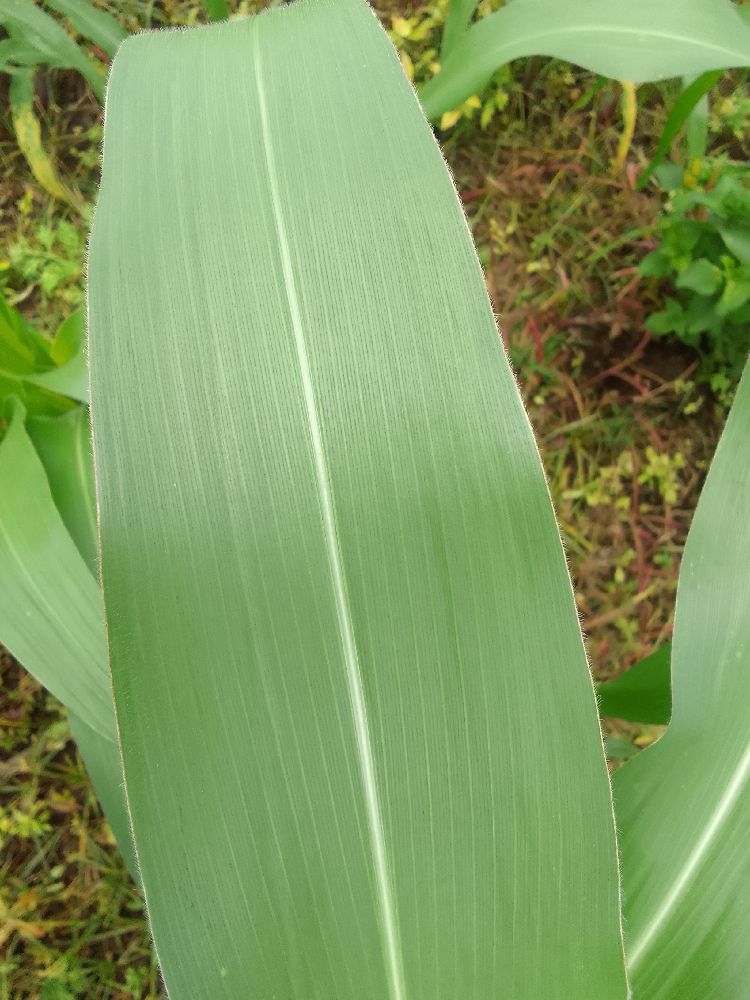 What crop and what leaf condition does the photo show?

maize, healthy
